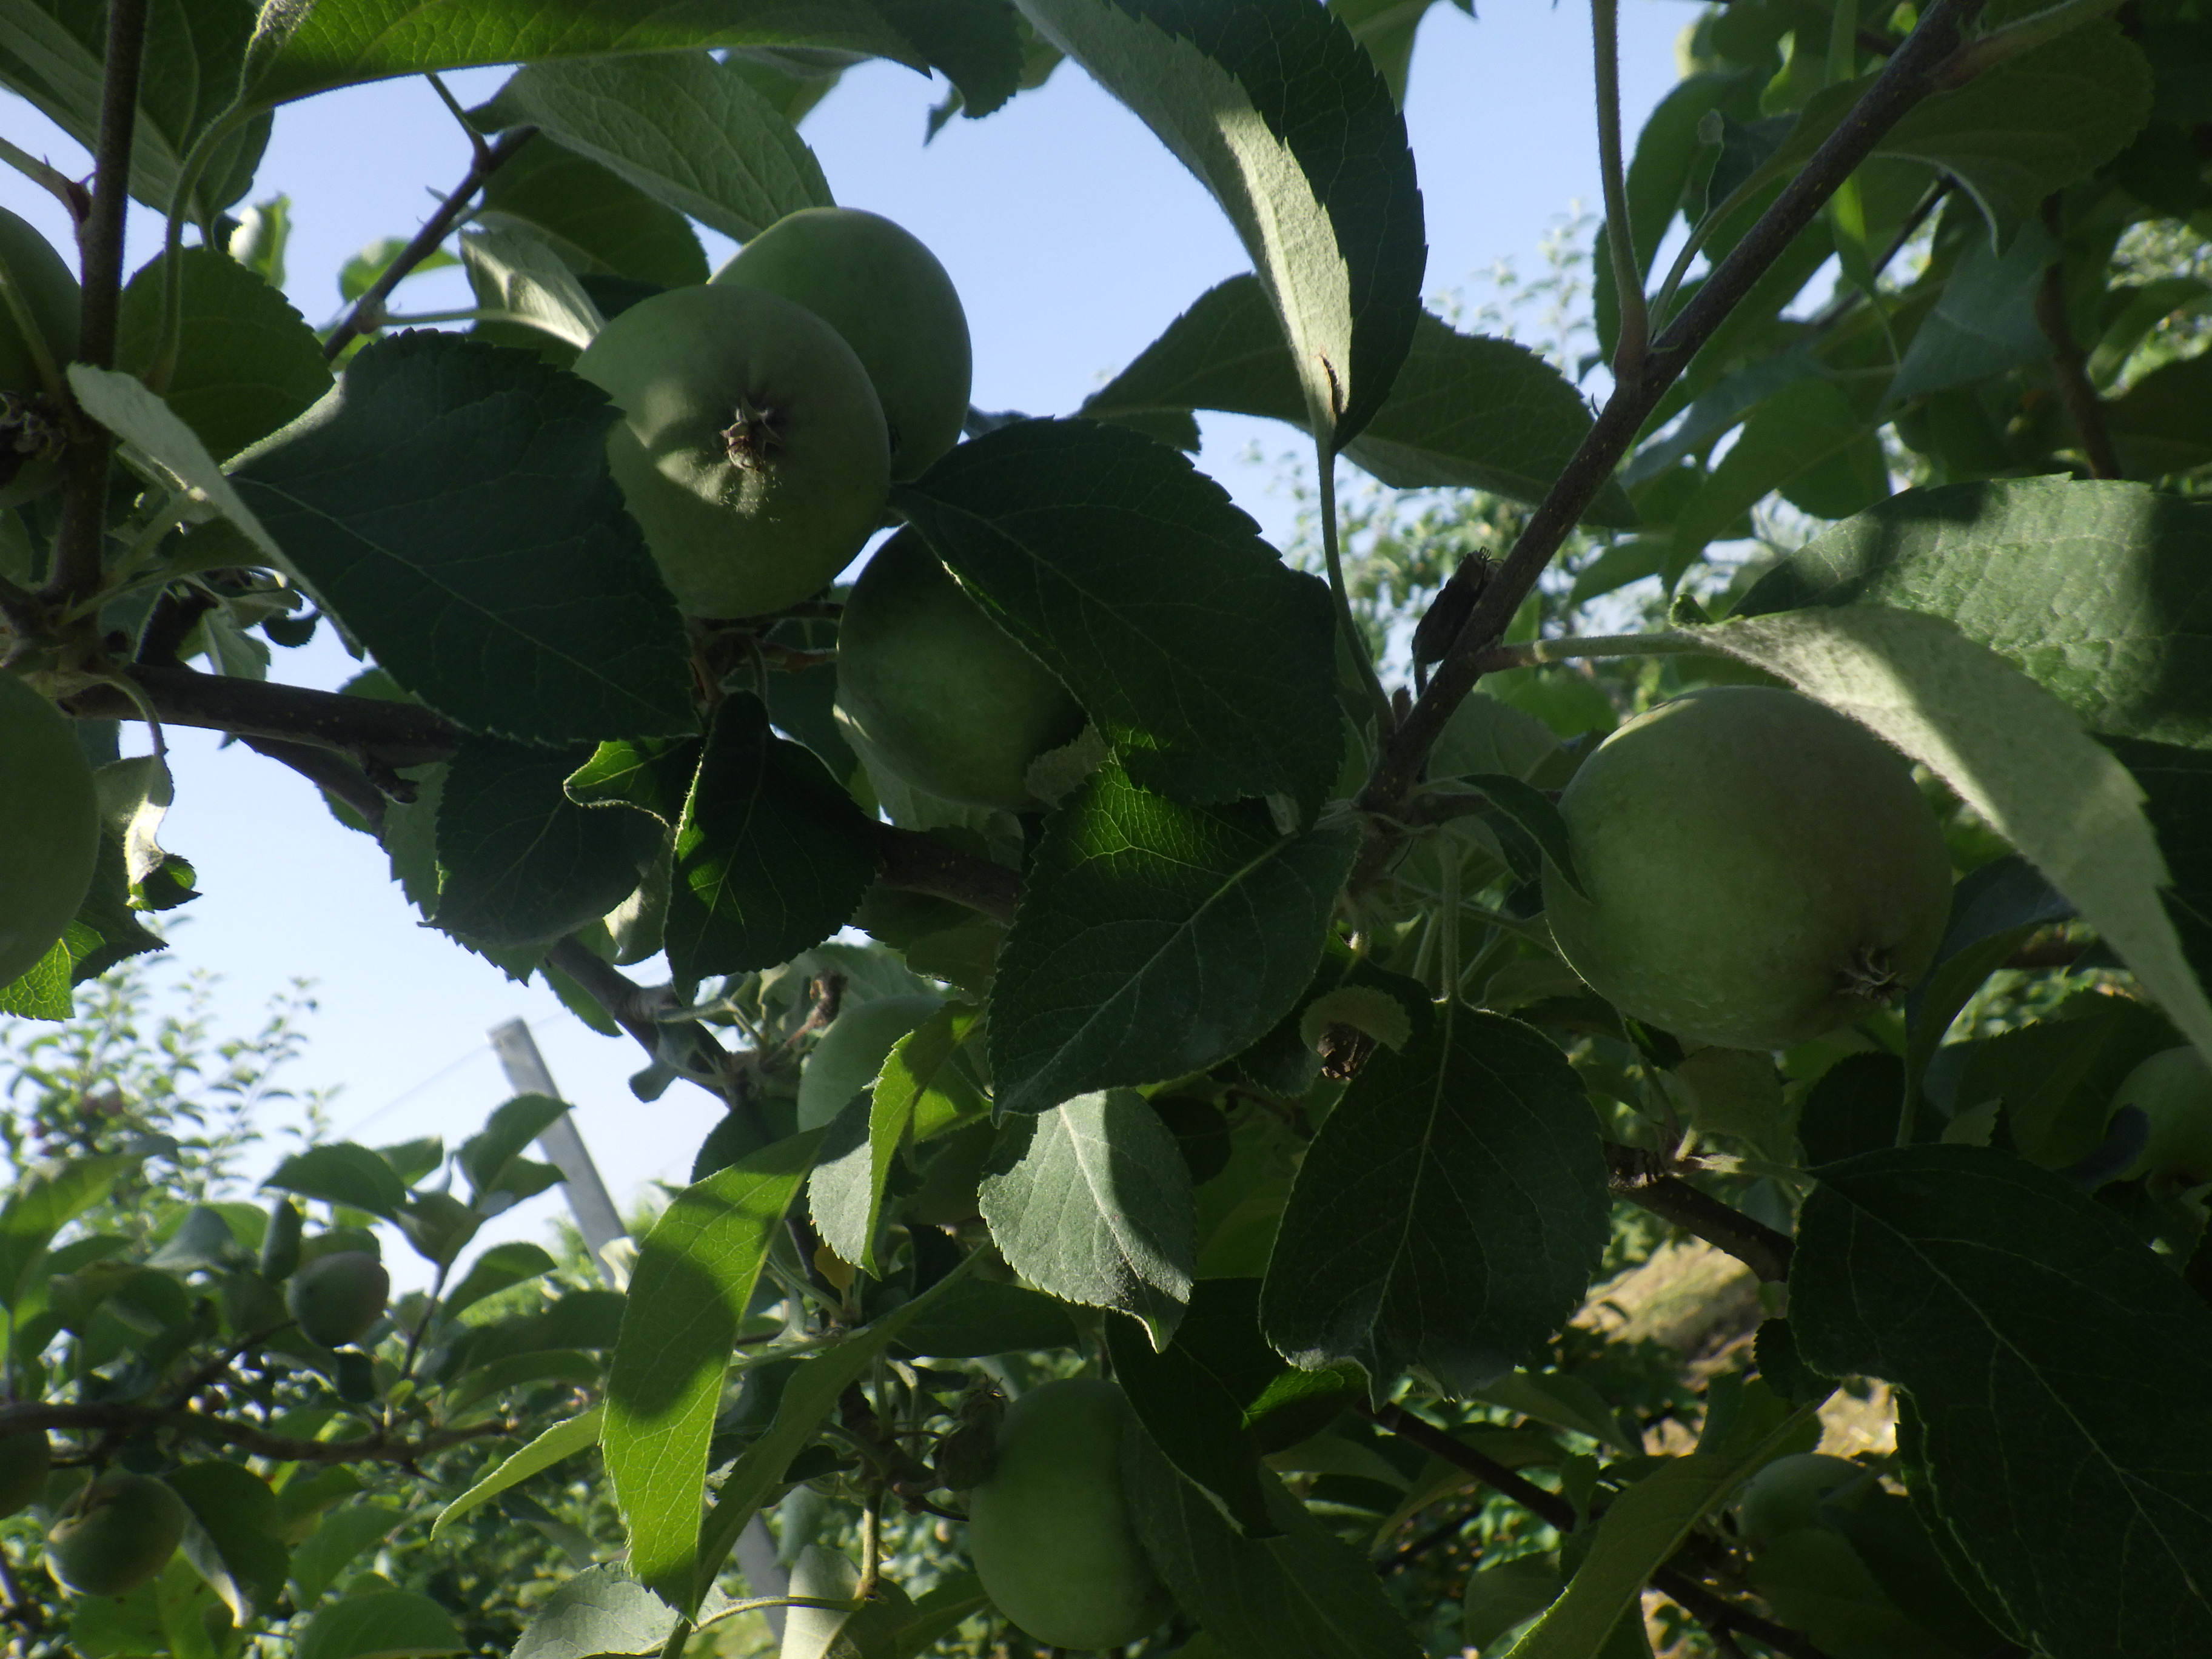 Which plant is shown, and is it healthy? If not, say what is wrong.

apple, healthy
